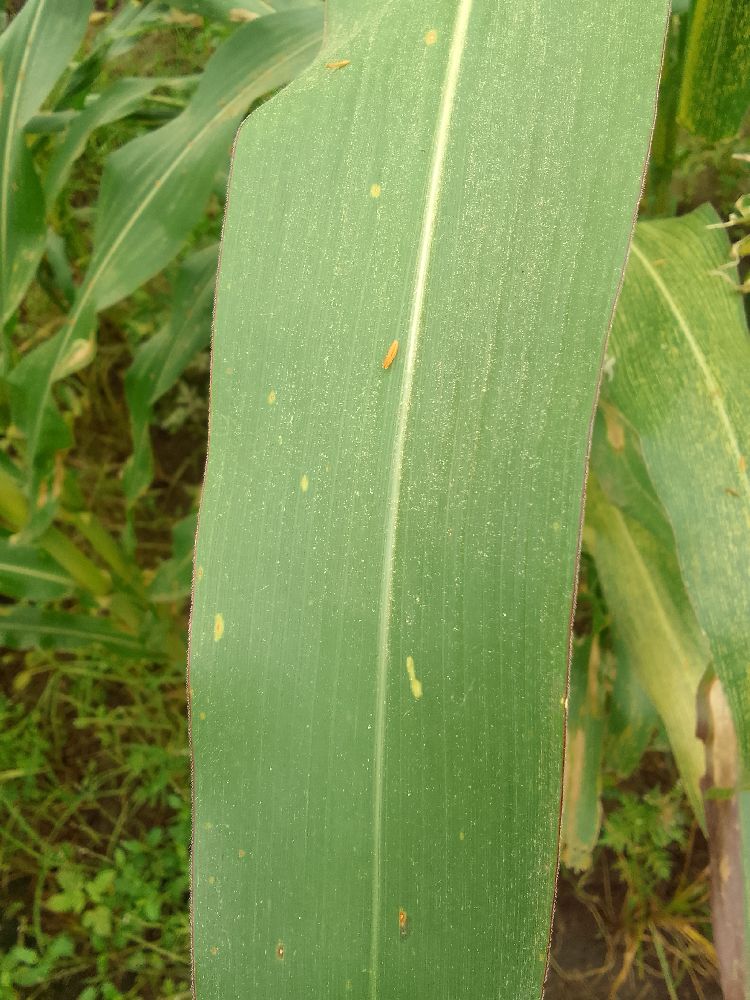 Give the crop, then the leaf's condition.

maize, healthy
